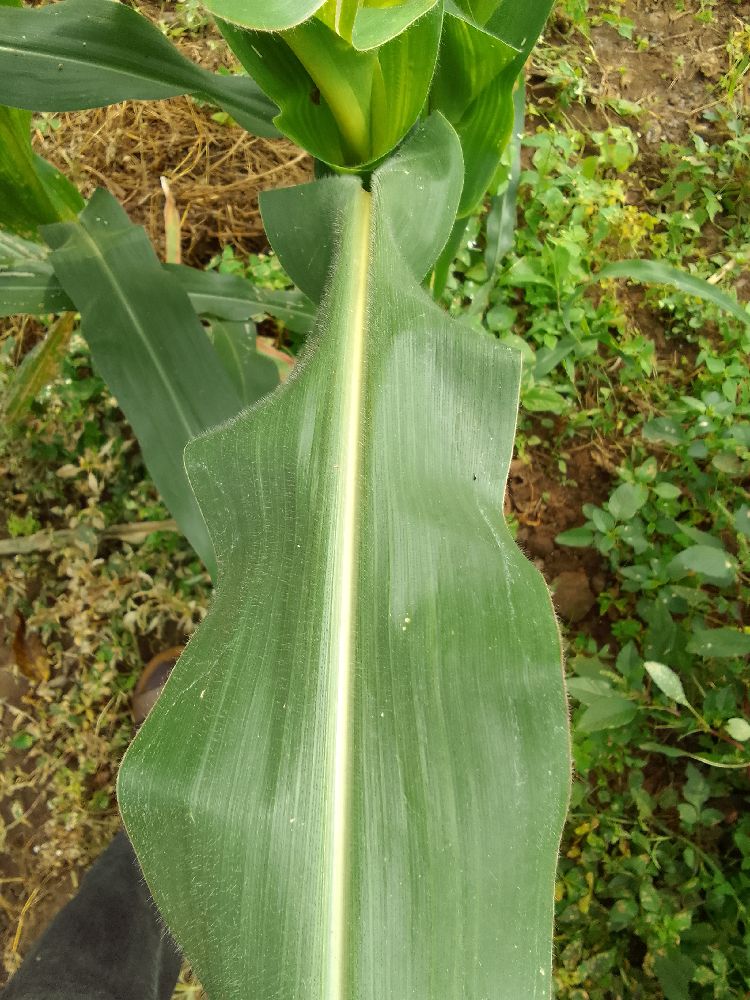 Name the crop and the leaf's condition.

maize, healthy
